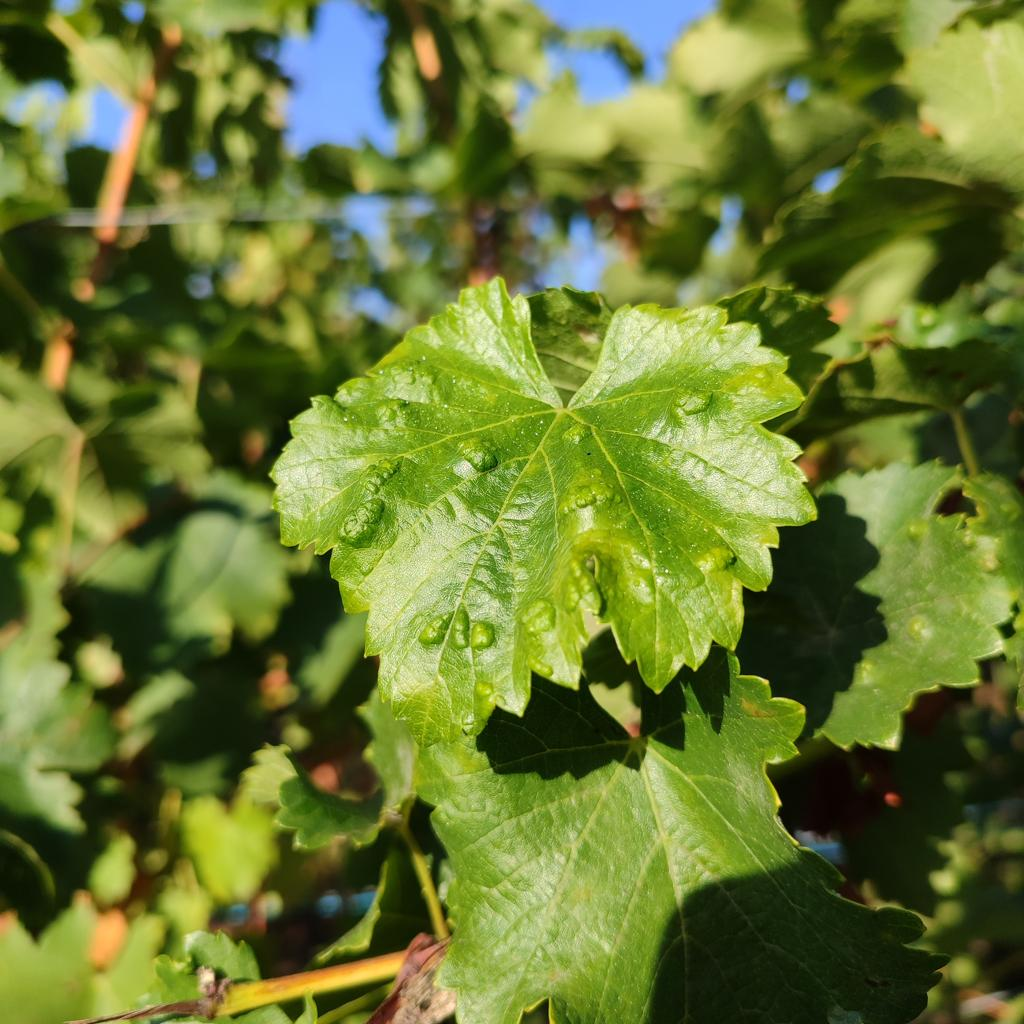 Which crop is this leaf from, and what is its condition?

grapevine, erineum mite
